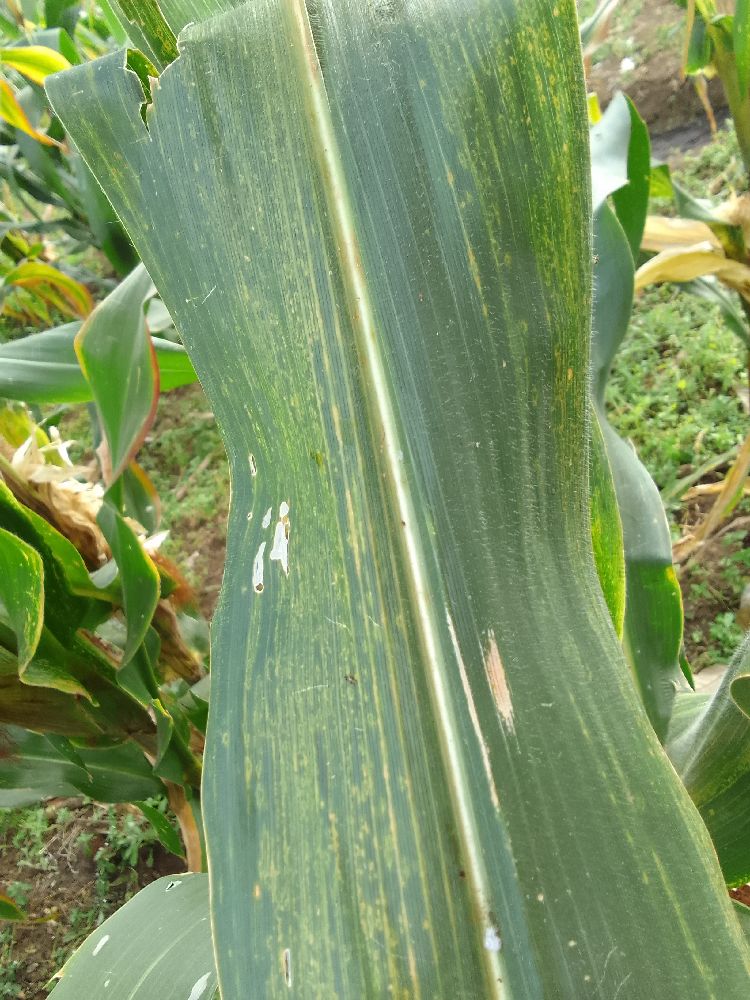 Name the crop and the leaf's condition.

maize, maize lethal necrosis
